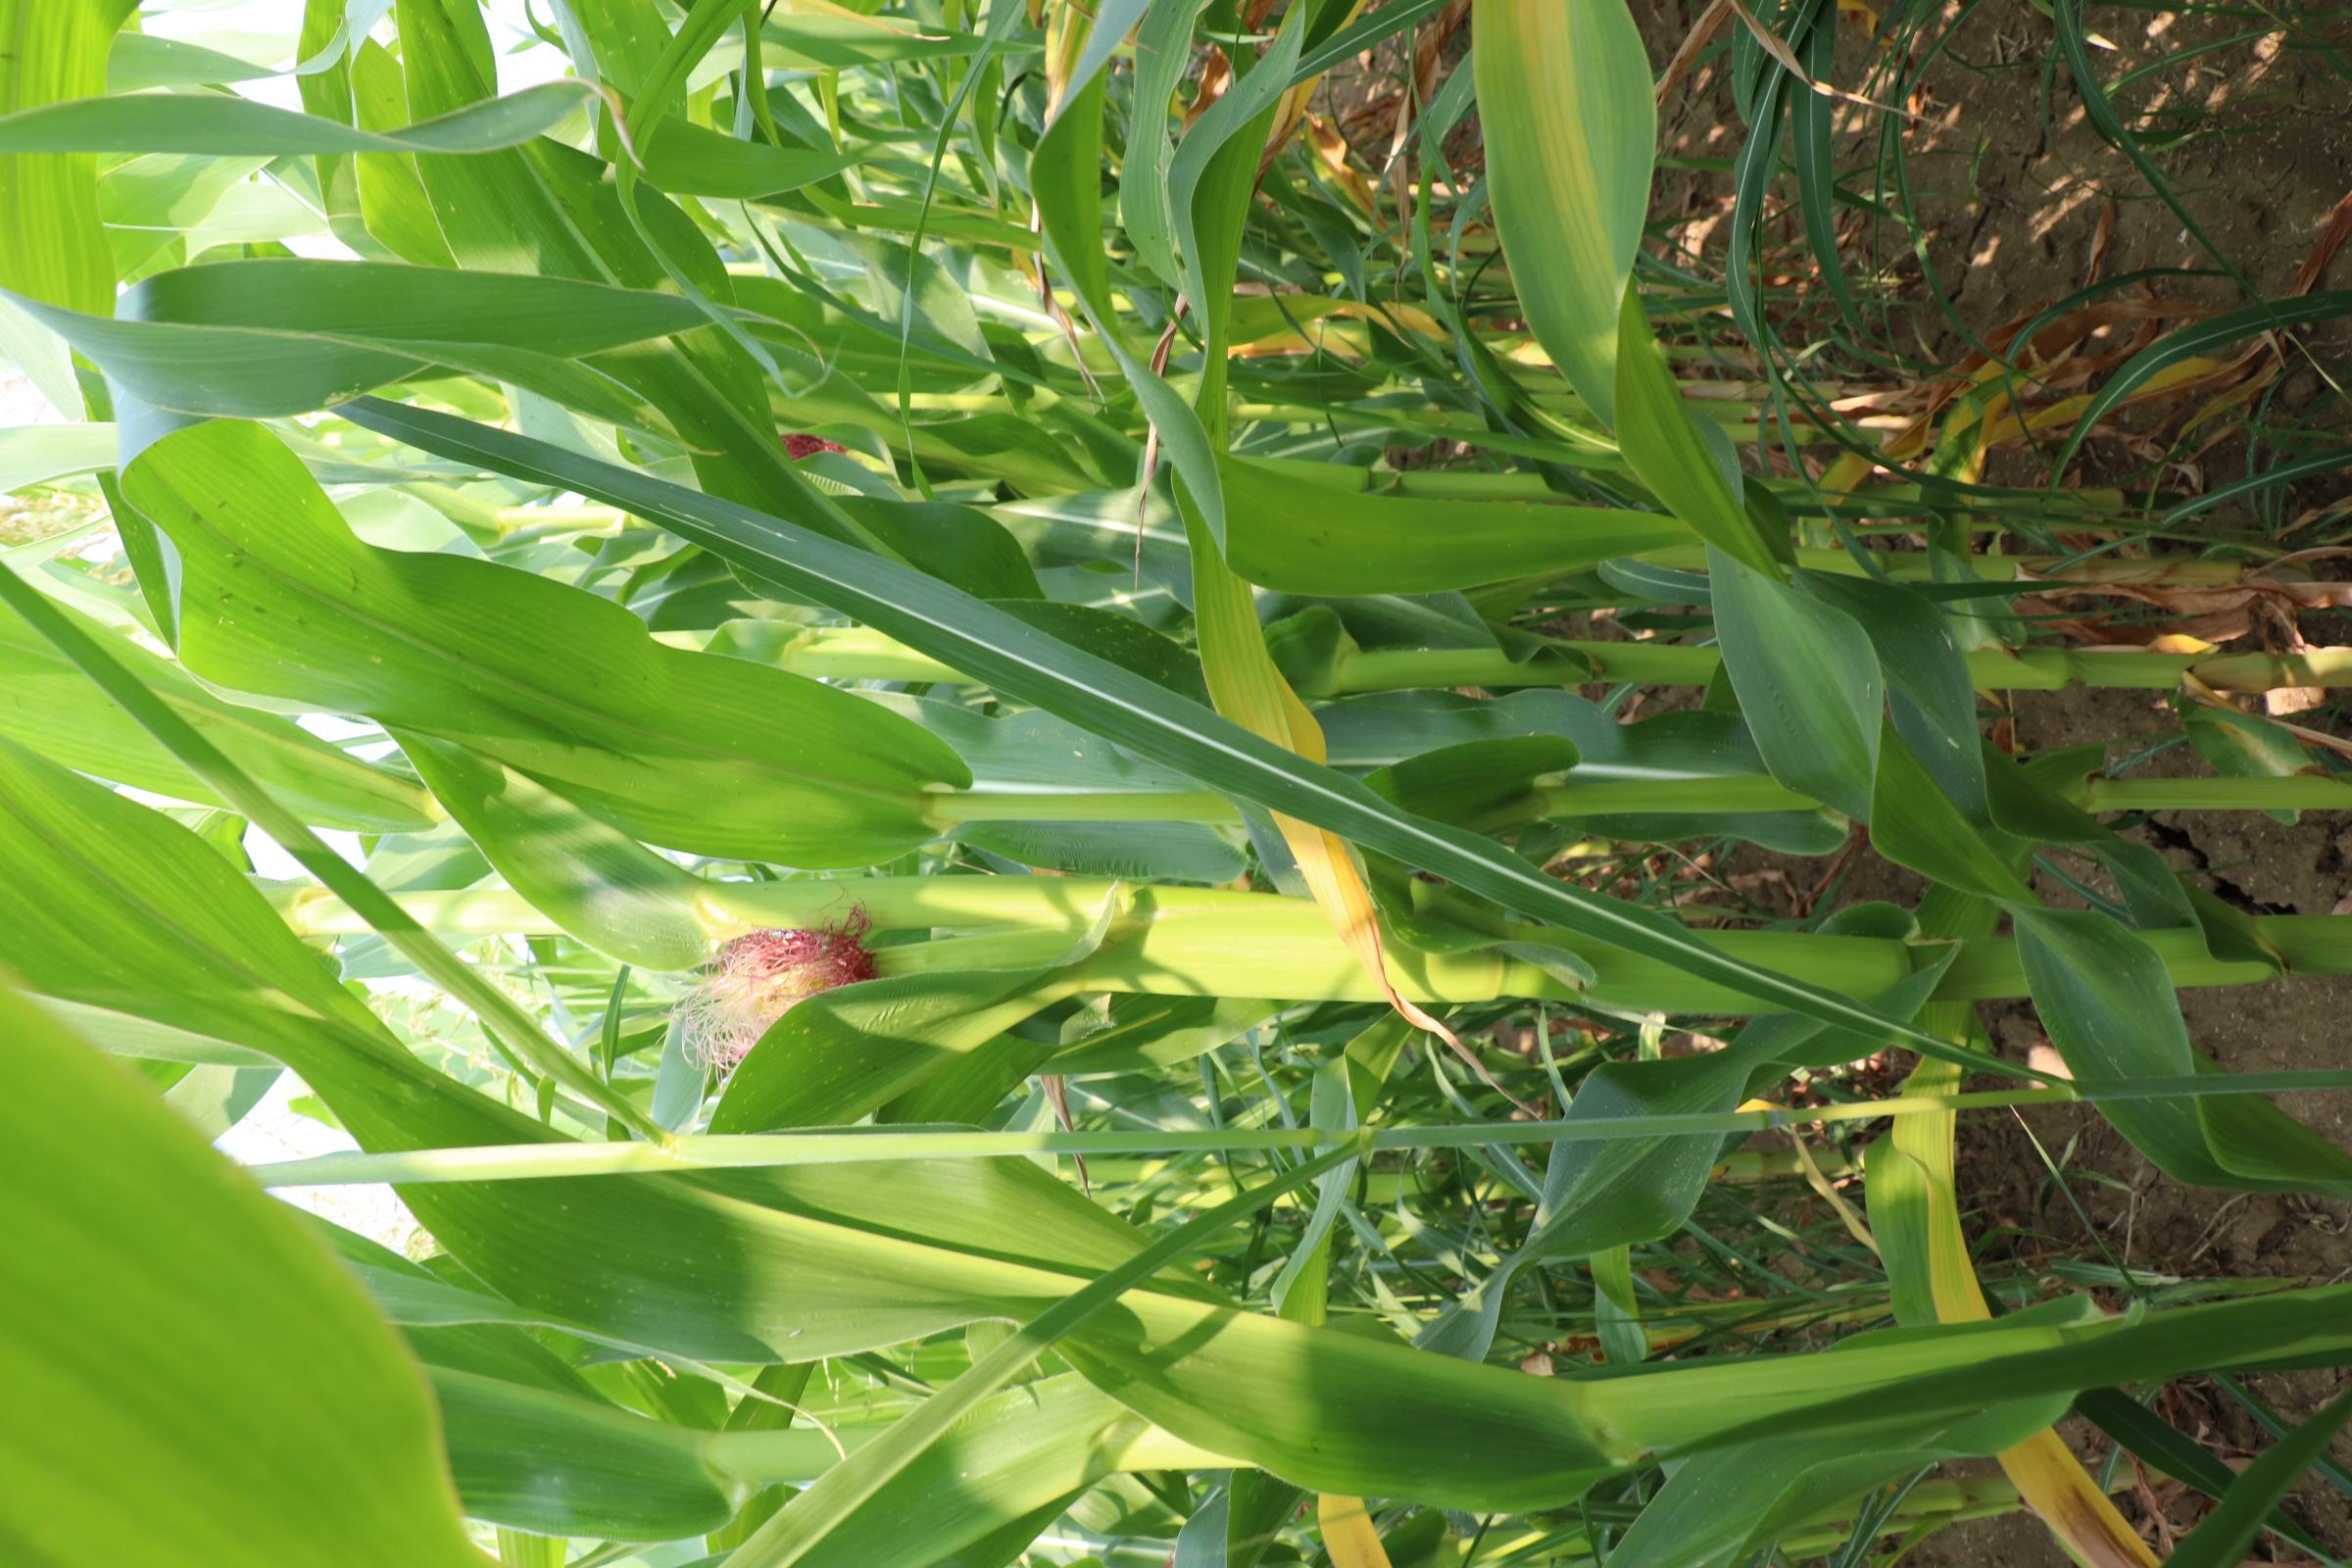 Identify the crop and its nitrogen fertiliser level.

maize, no added nitrogen
